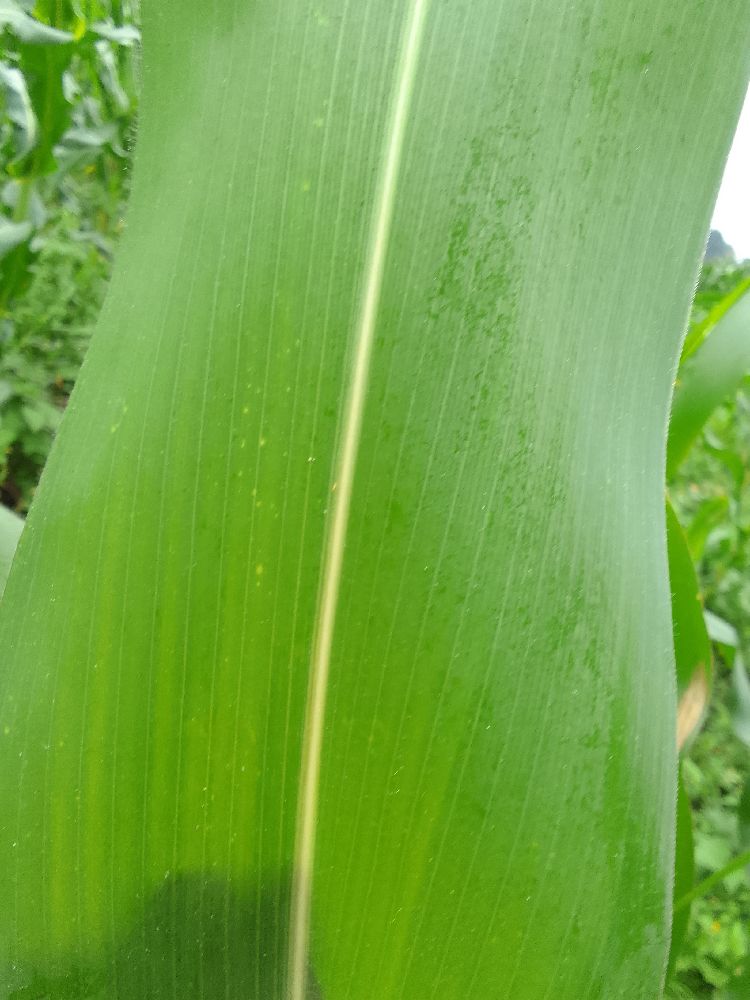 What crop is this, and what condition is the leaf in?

maize, healthy
